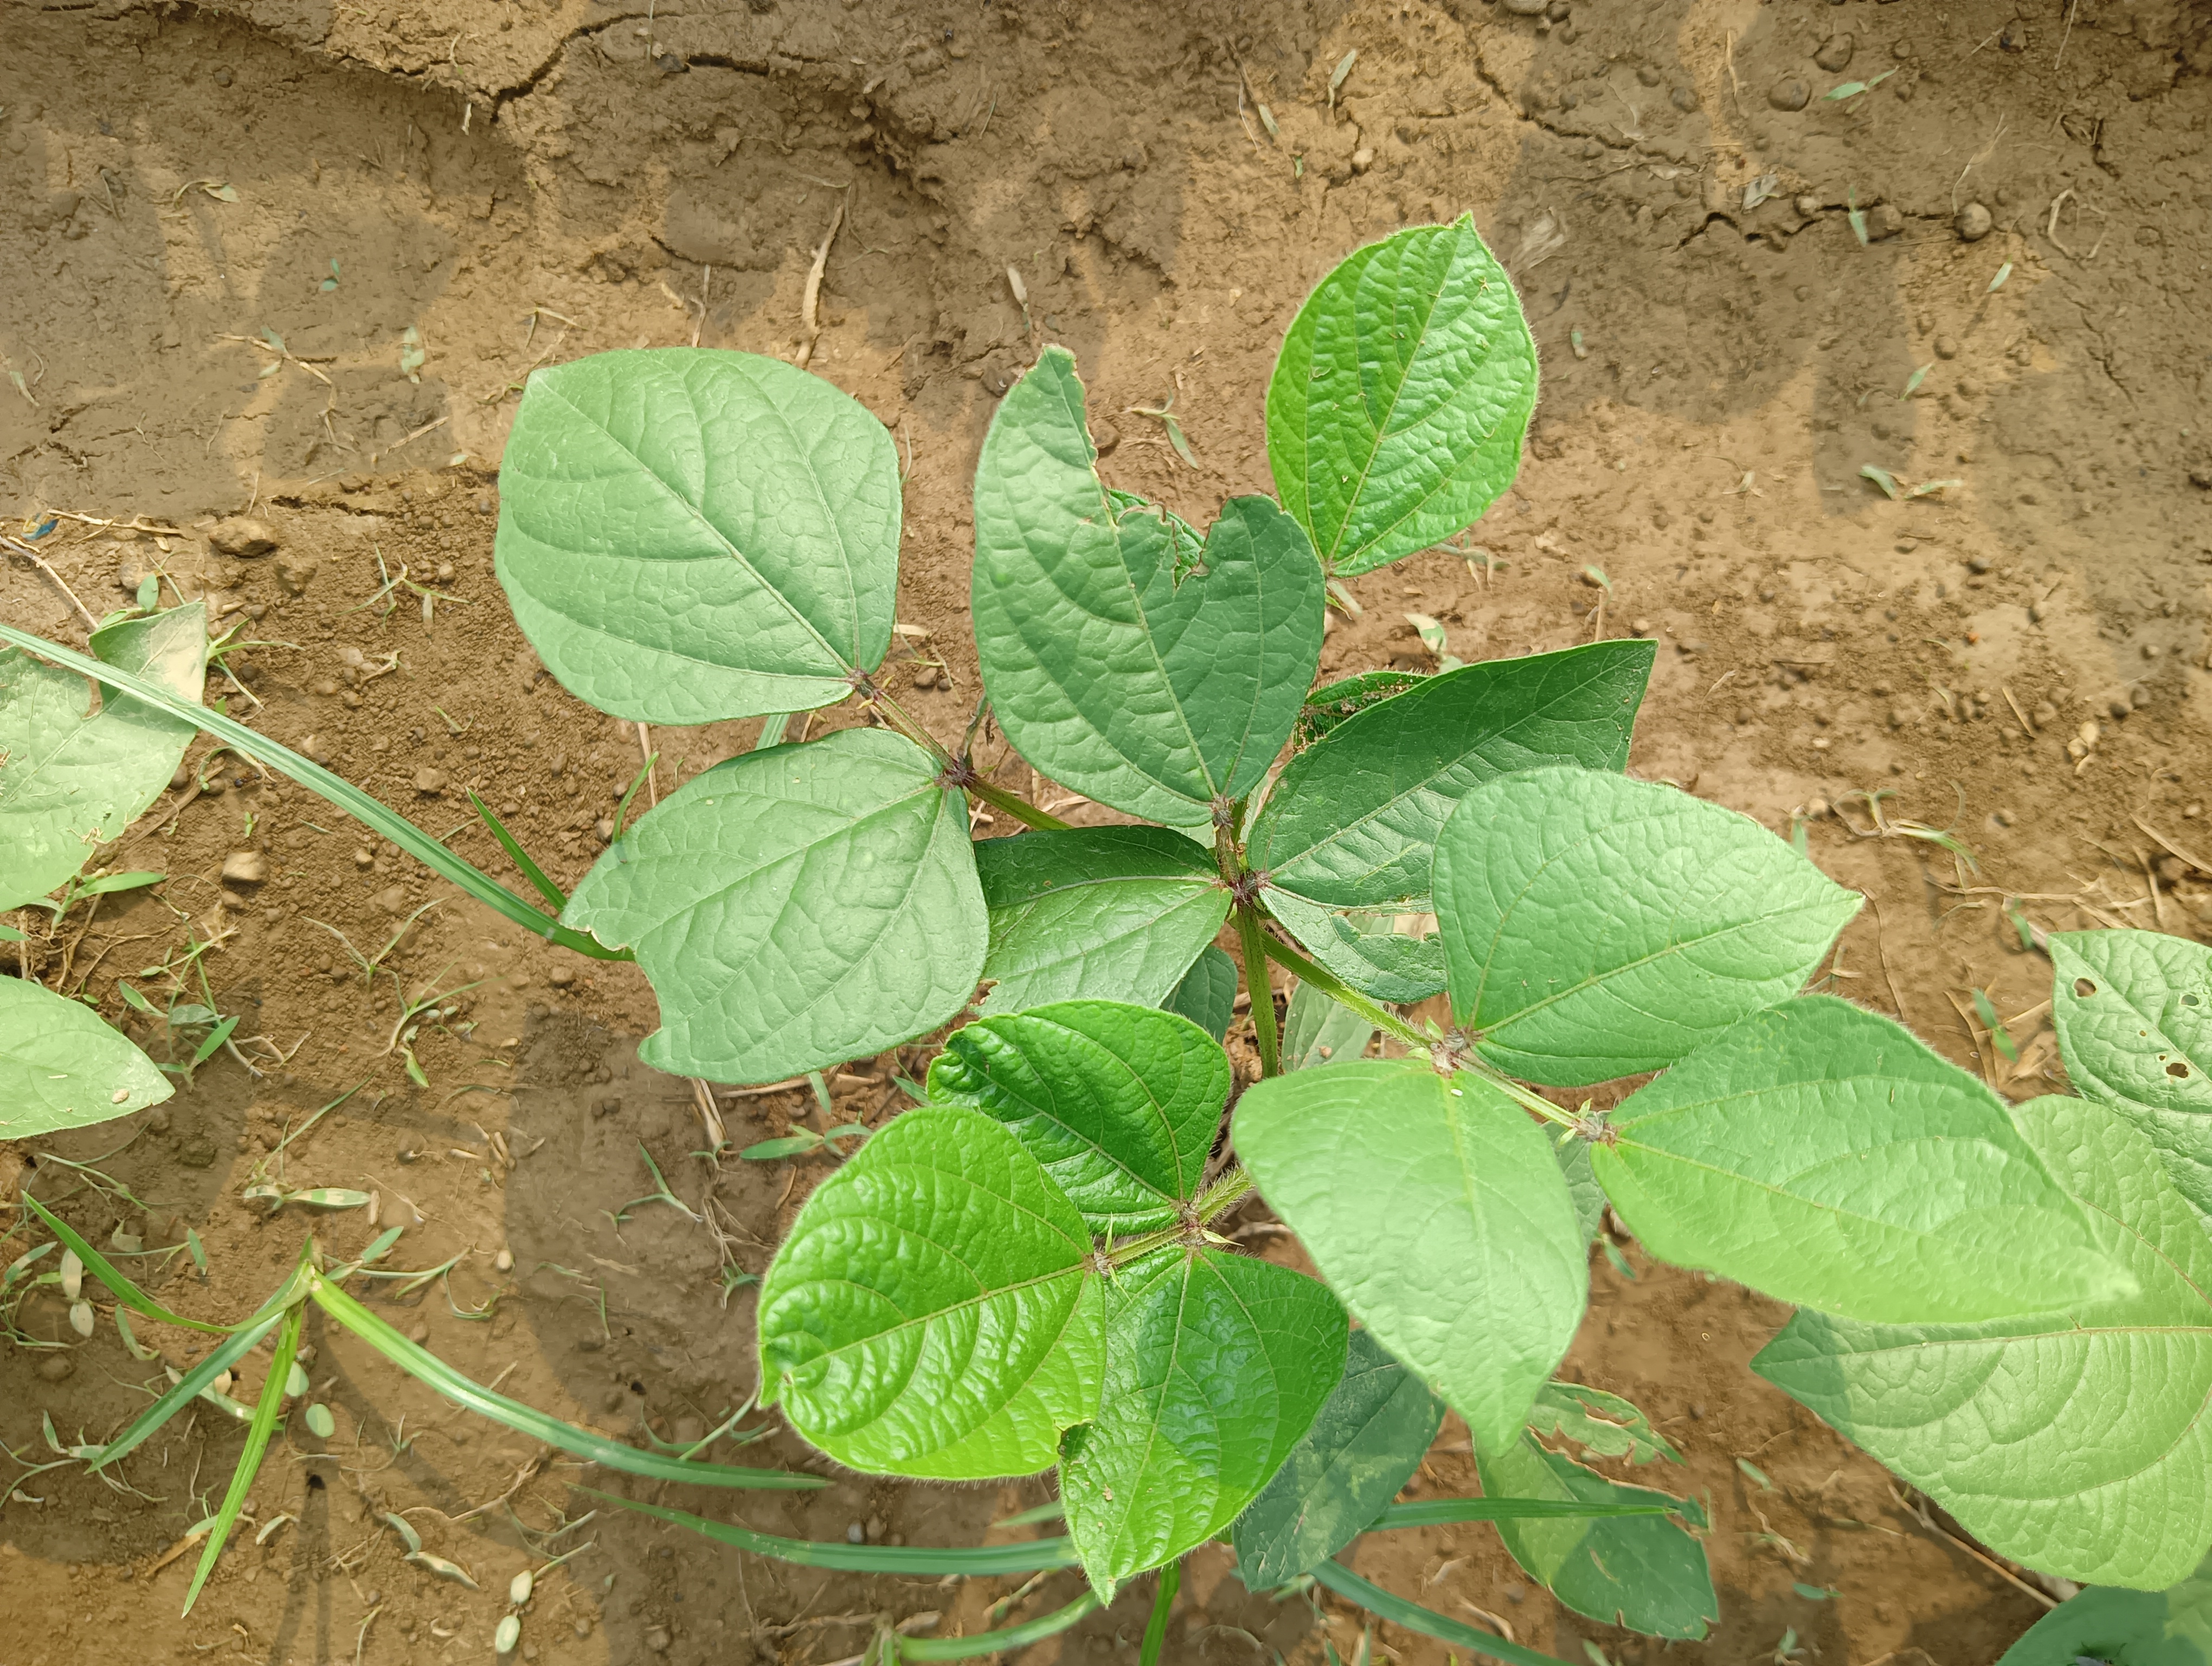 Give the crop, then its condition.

mungbean, healthy
